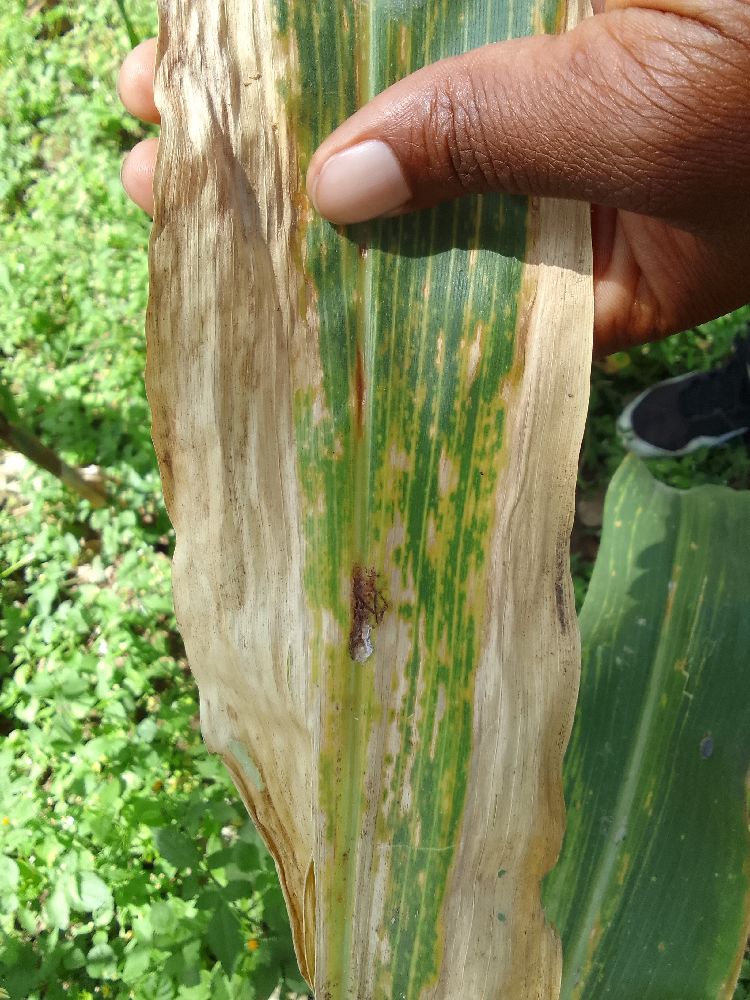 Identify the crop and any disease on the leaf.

maize, maize lethal necrosis
